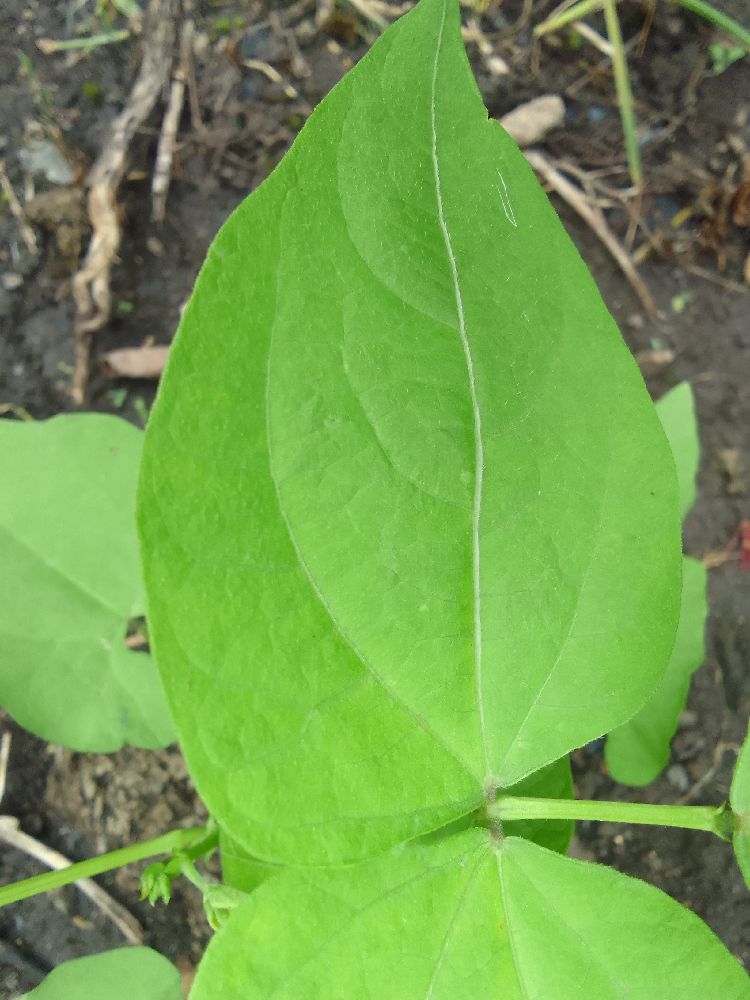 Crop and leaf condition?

common bean, healthy
